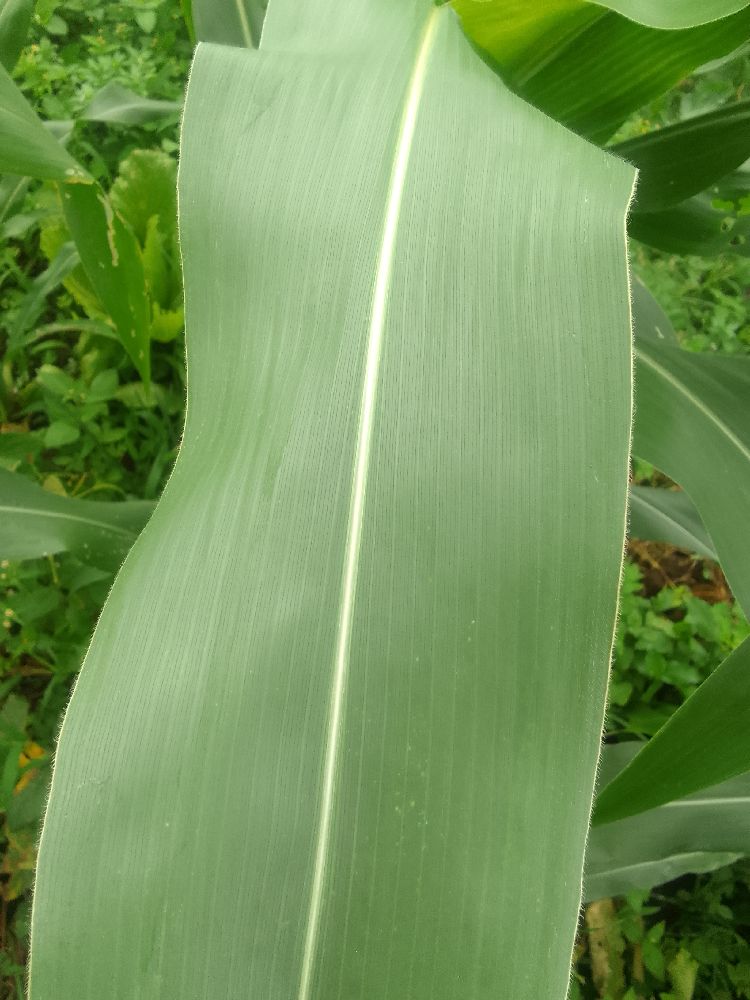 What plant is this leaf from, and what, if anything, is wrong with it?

maize, healthy
